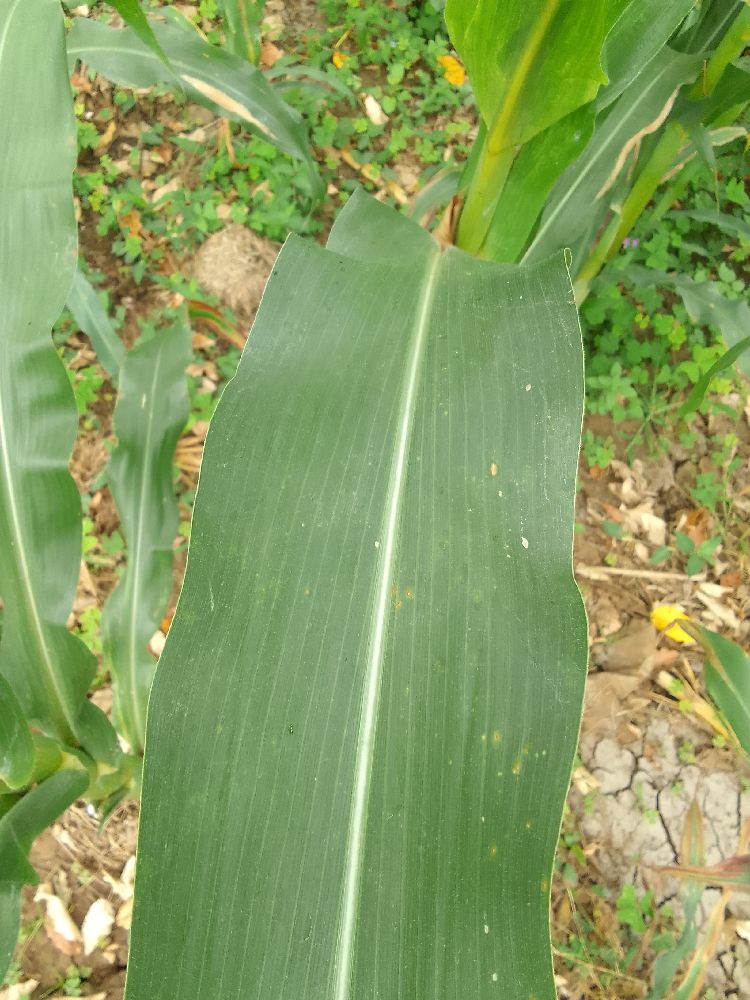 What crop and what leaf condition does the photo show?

maize, healthy
